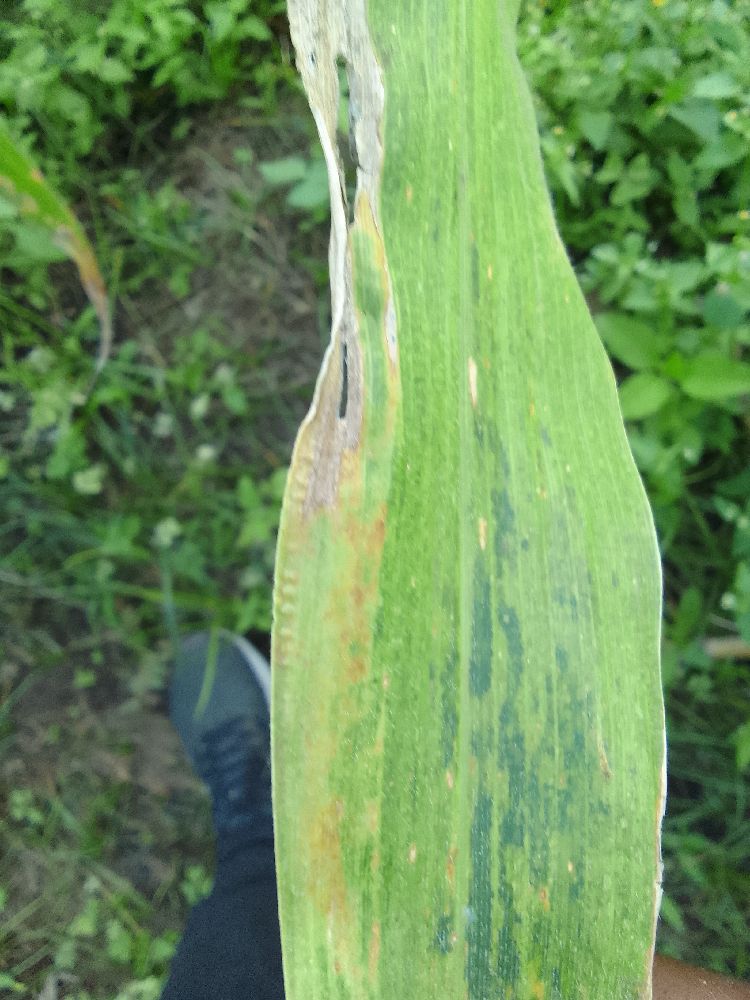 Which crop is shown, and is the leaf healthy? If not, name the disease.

maize, maize lethal necrosis
